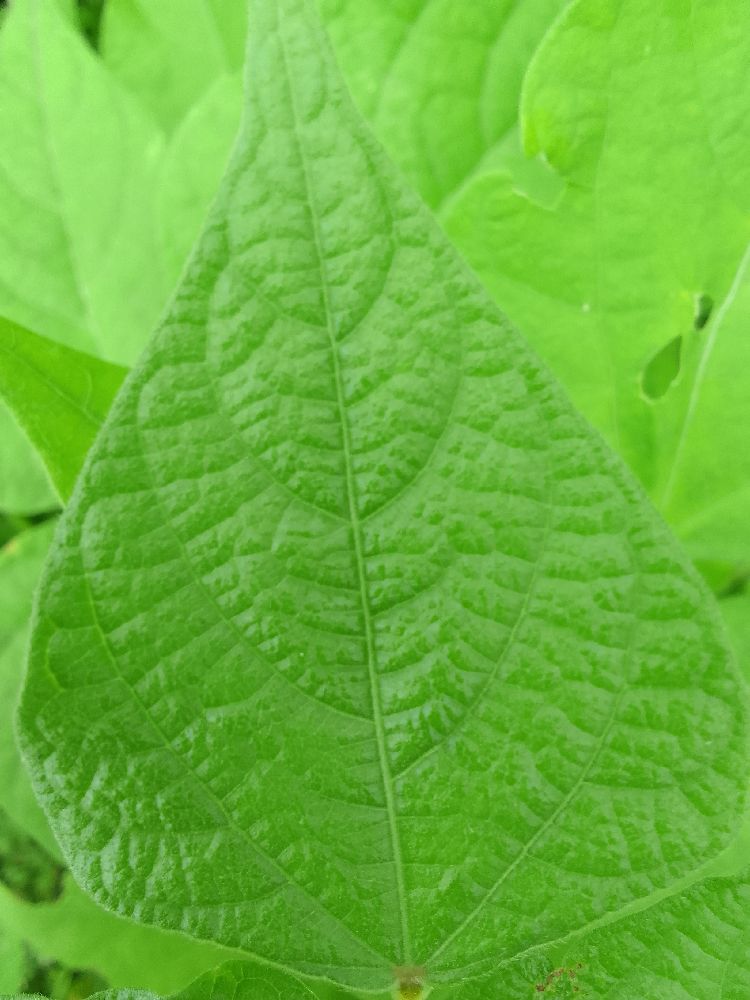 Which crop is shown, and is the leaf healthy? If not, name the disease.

common bean, healthy
